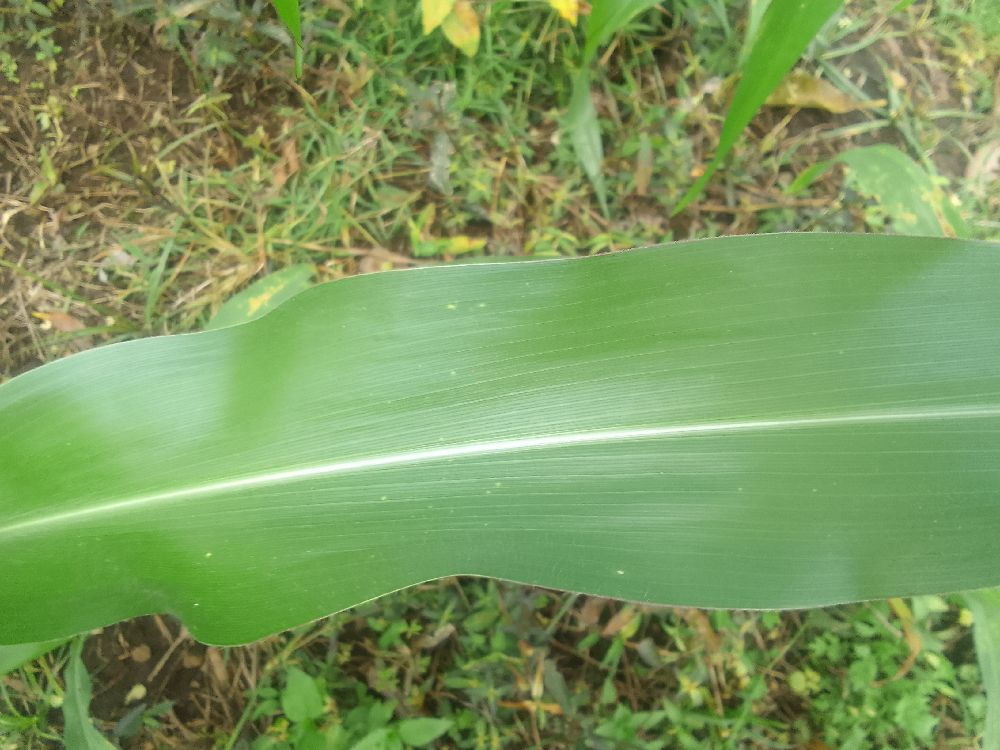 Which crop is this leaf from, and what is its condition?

maize, healthy
